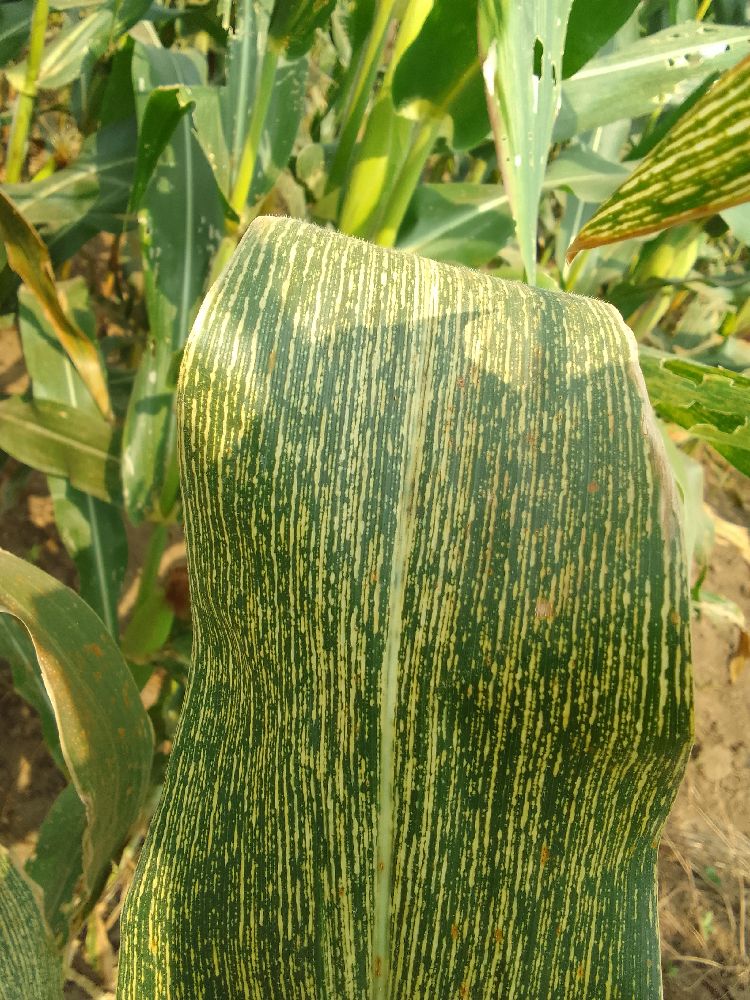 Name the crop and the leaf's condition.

maize, maize streak virus
